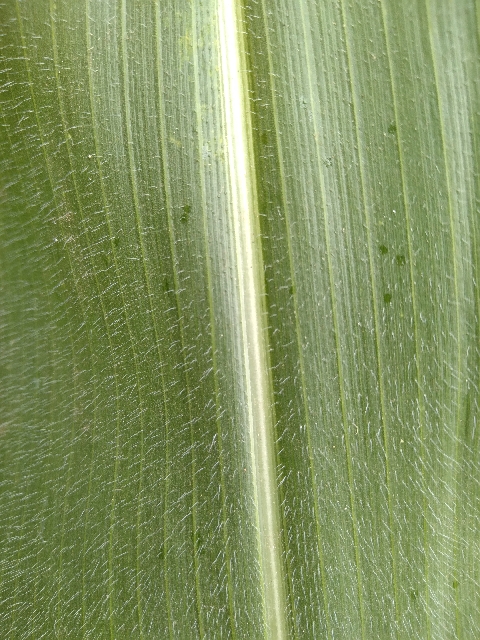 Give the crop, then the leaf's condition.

maize, healthy
